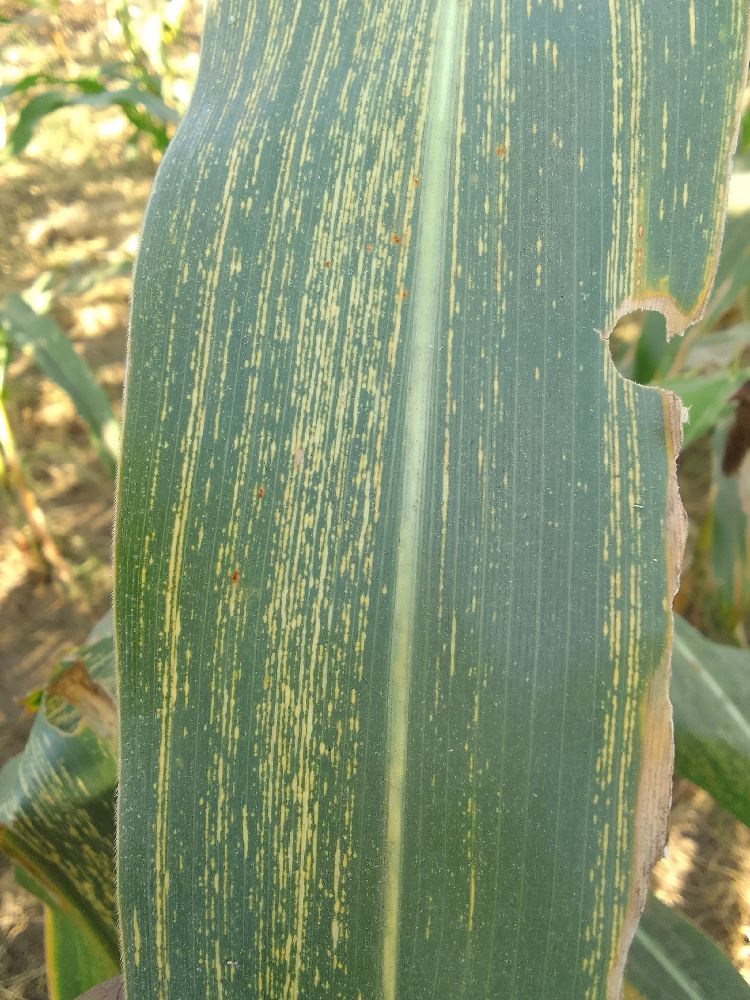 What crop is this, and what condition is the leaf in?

maize, maize streak virus
